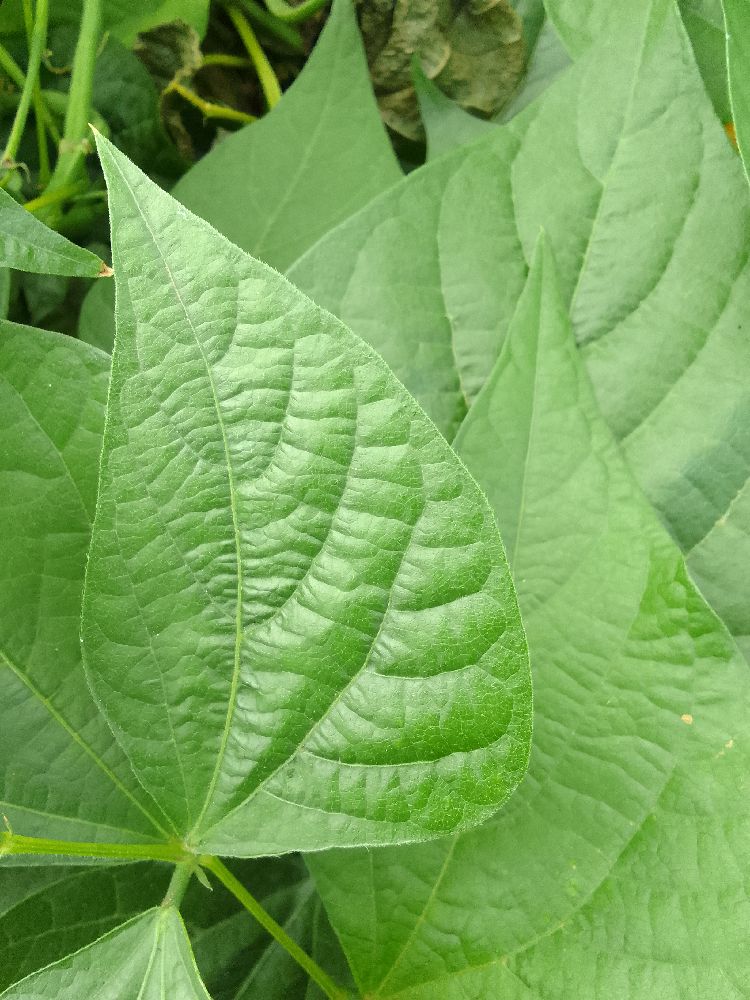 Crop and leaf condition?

common bean, healthy
